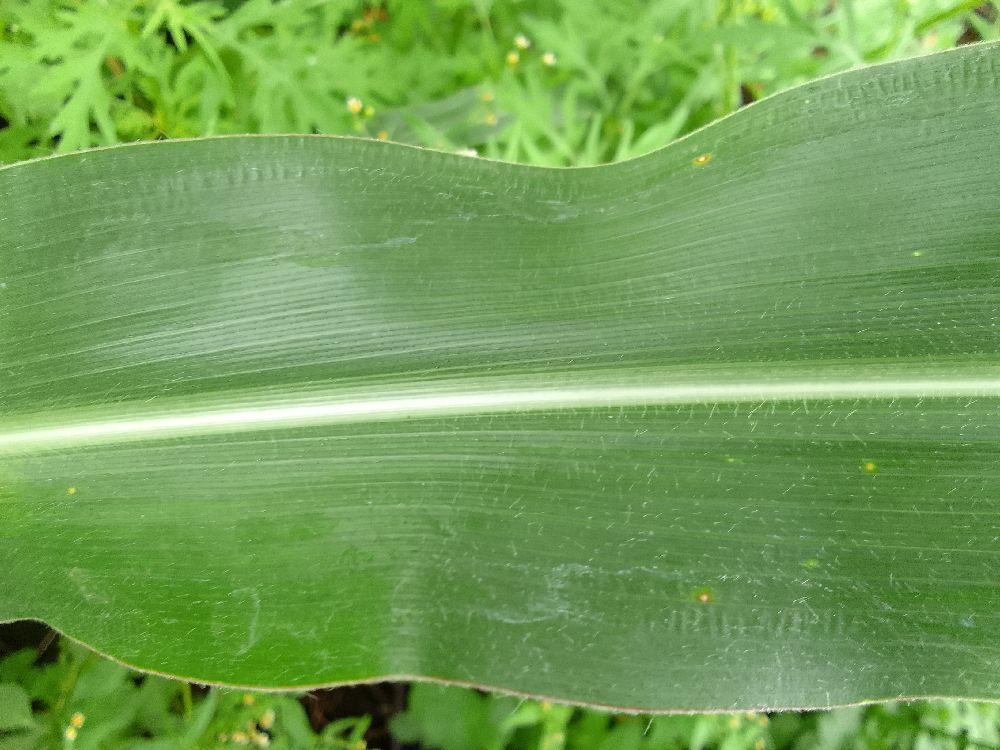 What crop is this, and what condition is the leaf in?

maize, healthy
